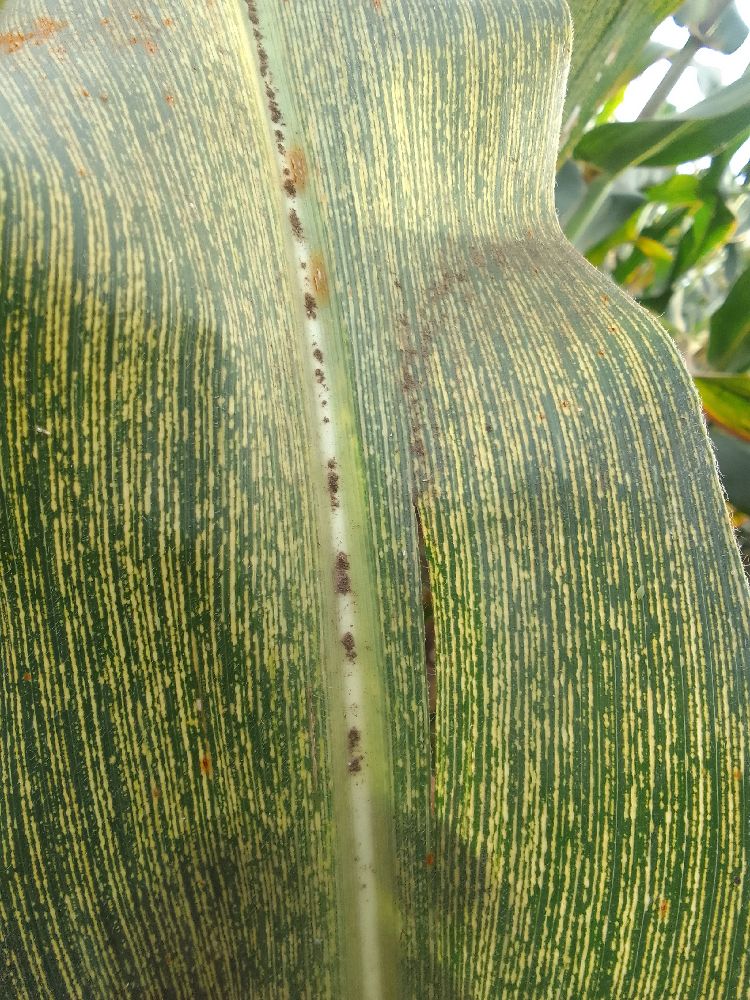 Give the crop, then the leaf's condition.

maize, maize streak virus
